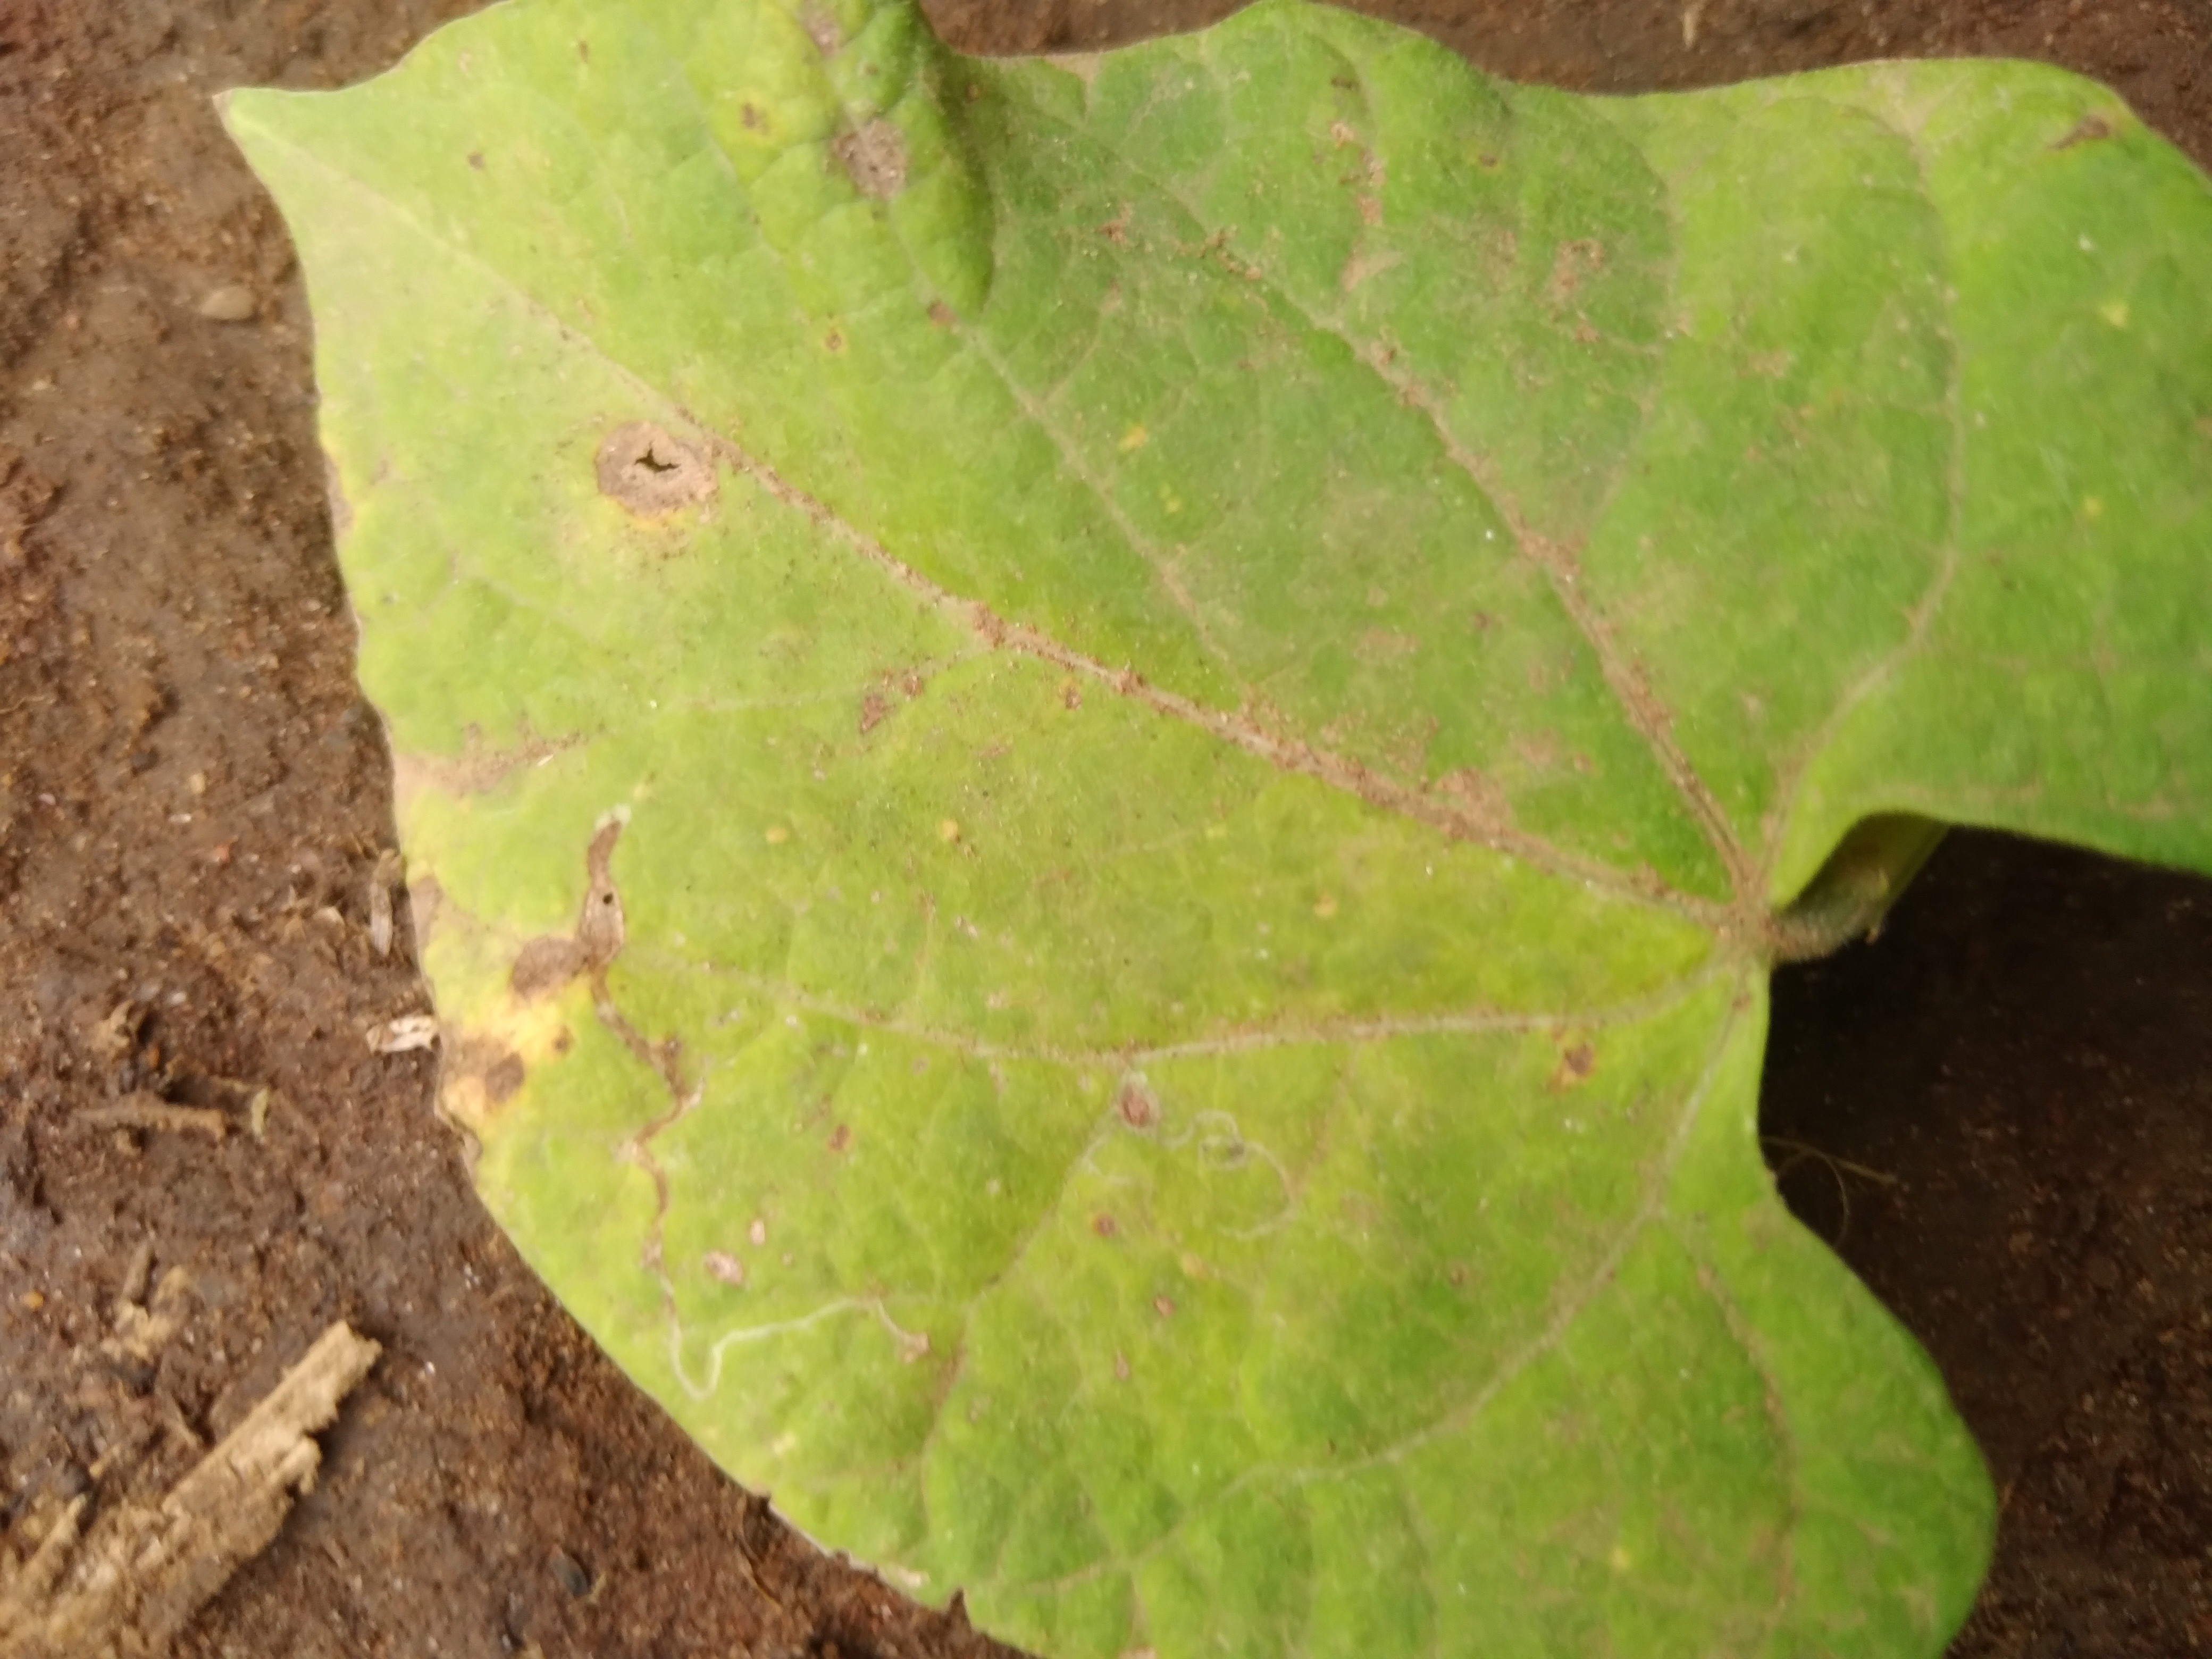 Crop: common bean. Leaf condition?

rust
